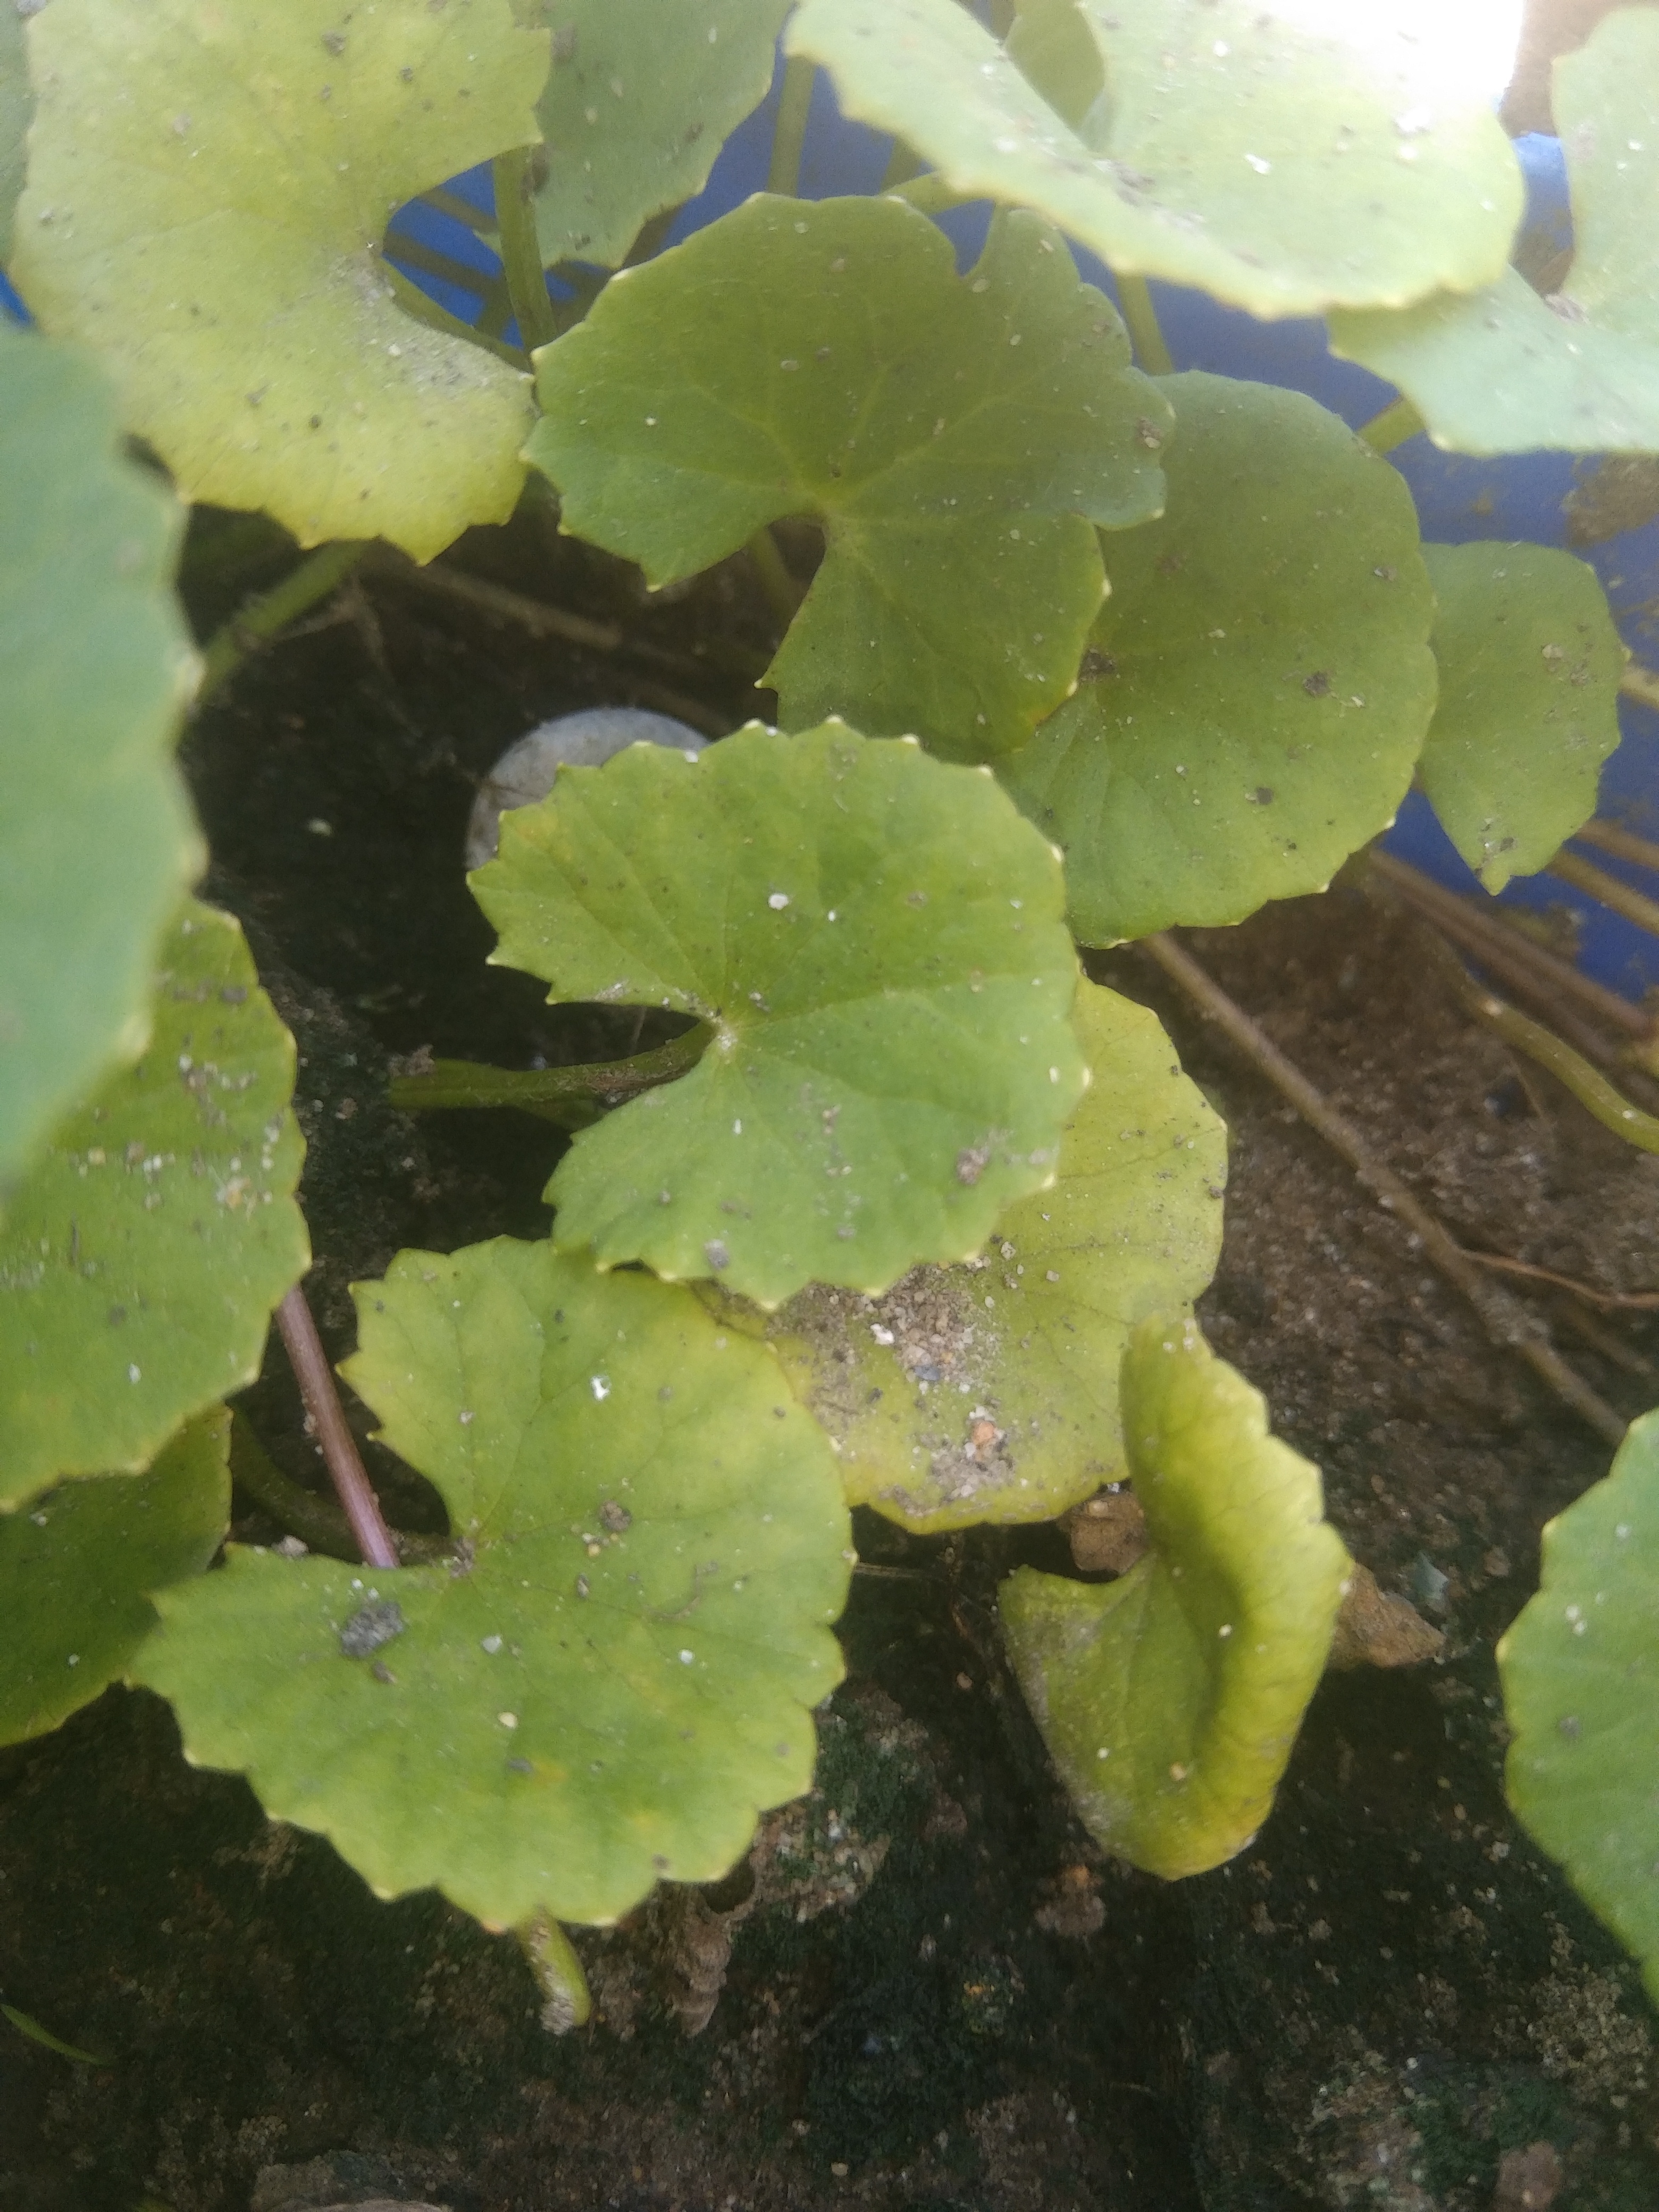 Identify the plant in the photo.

thankuni
